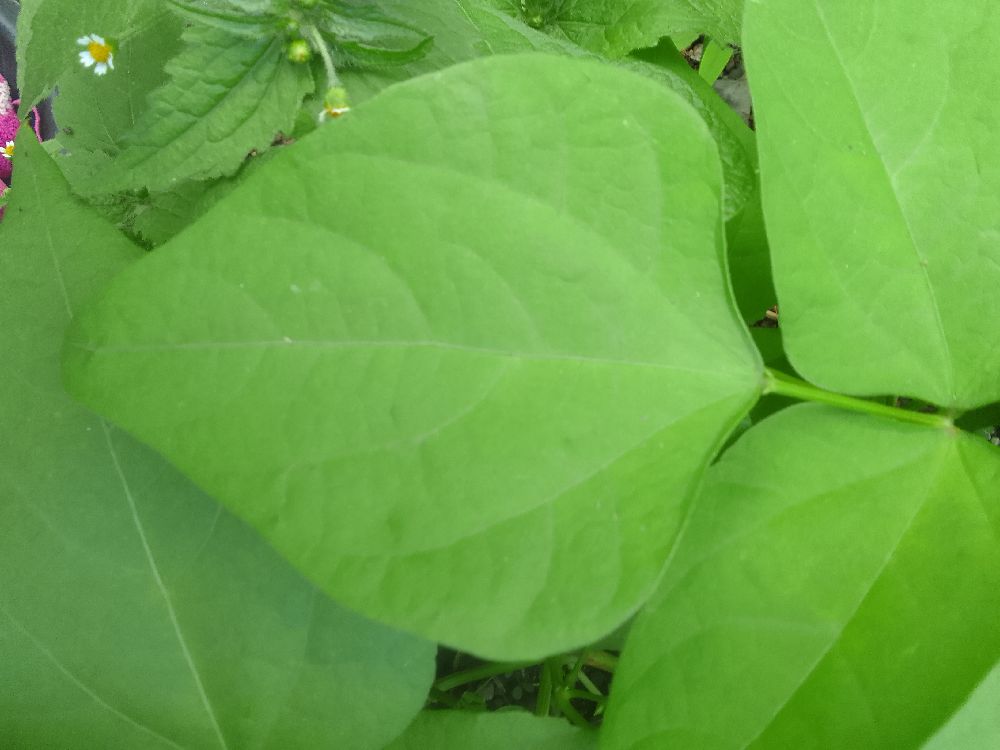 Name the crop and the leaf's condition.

common bean, healthy
